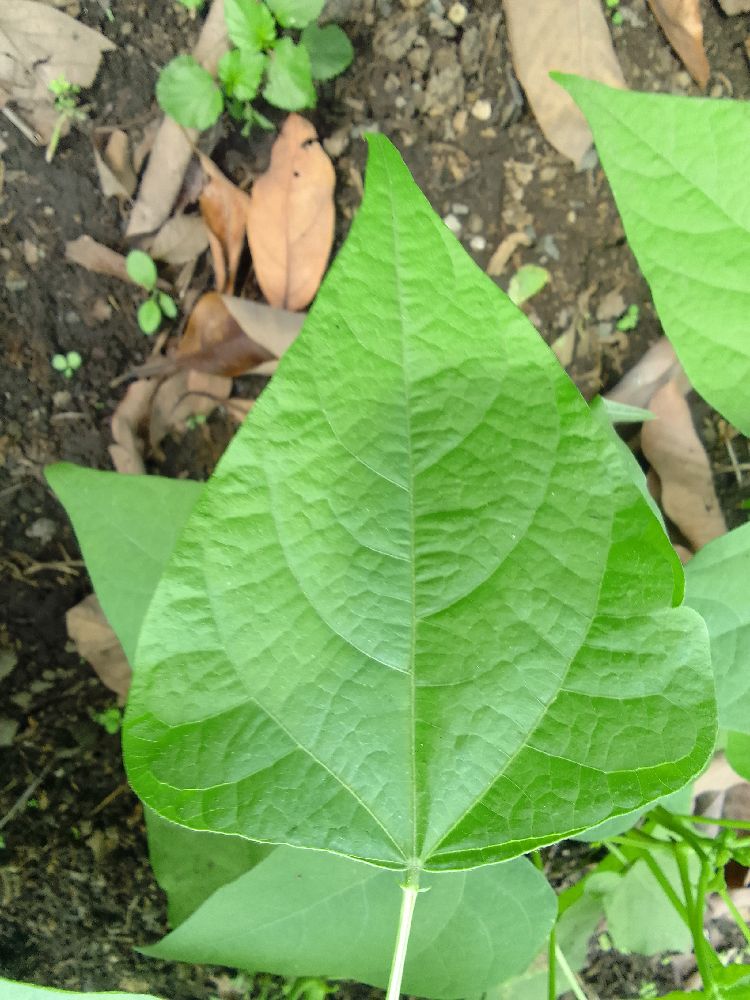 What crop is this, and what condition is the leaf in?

common bean, healthy
